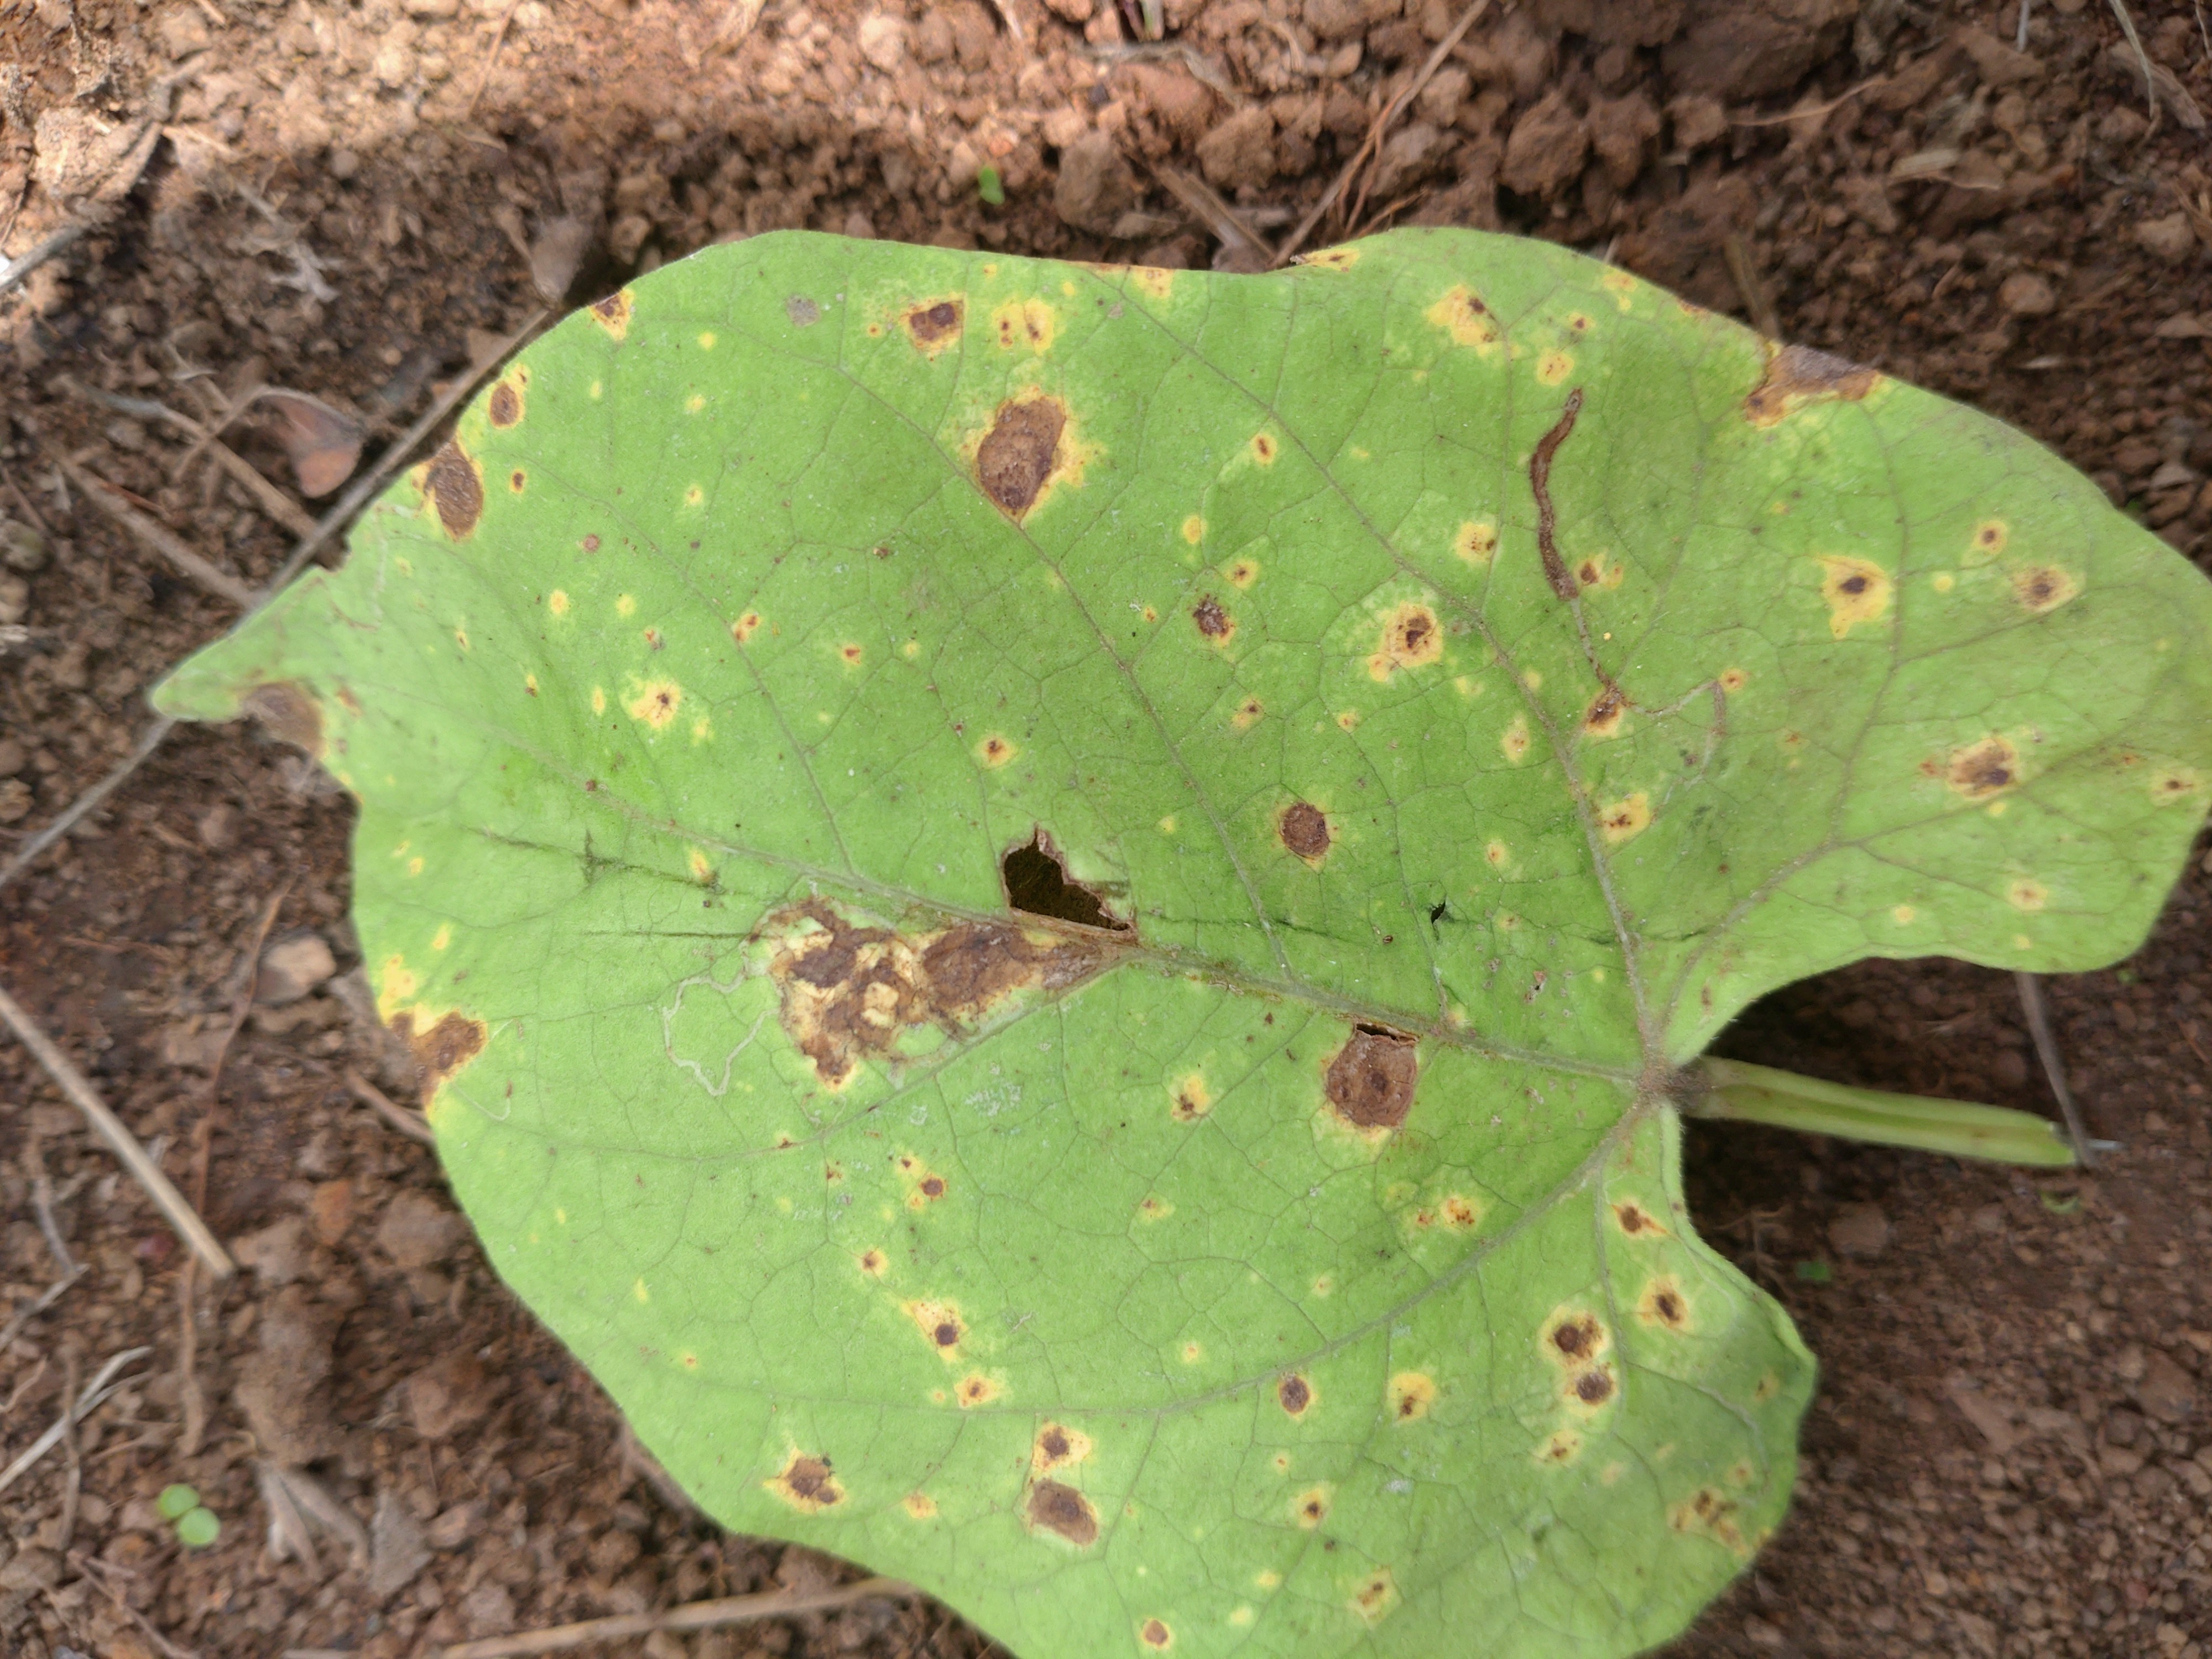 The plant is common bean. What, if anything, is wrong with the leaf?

rust
